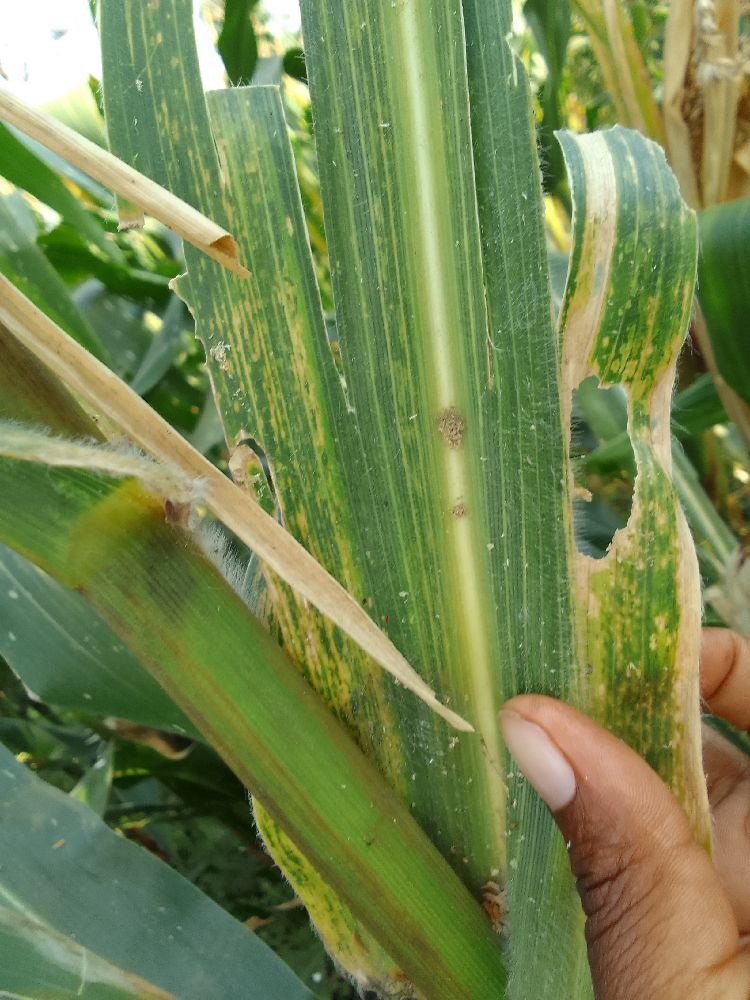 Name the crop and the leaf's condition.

maize, maize lethal necrosis
